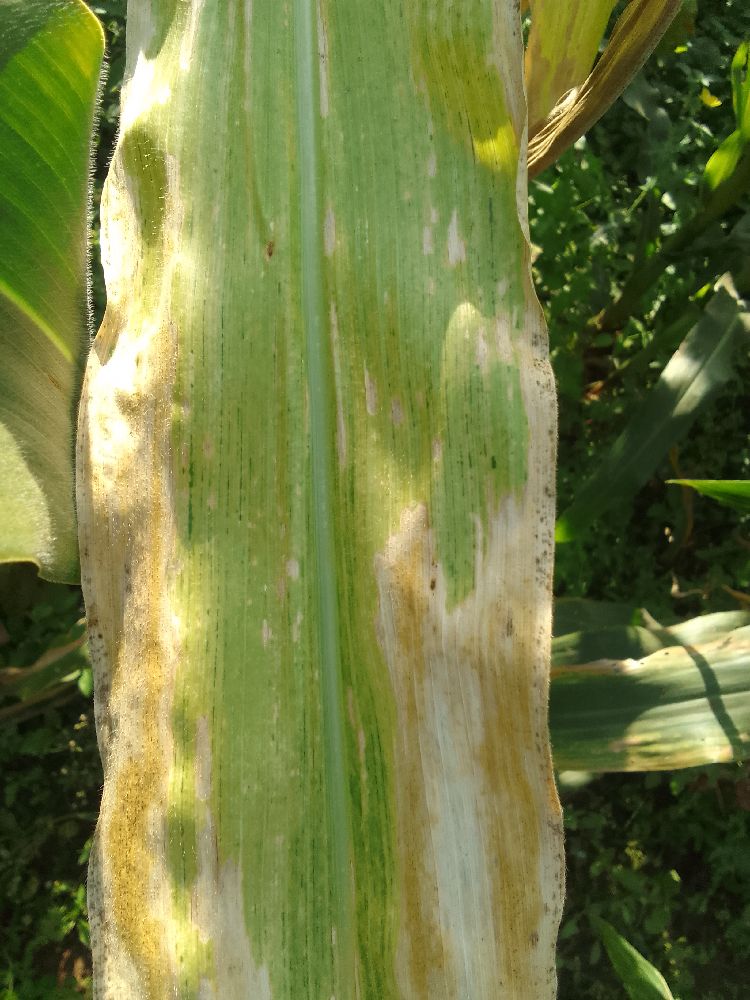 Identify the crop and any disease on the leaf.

maize, maize lethal necrosis
